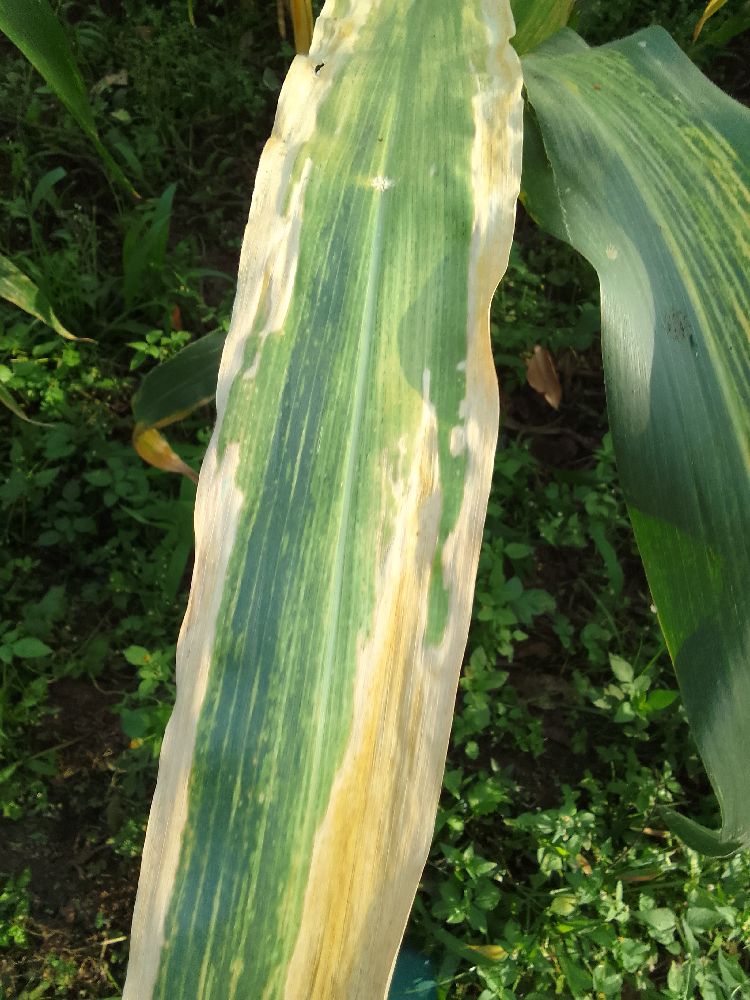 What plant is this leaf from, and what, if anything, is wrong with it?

maize, maize lethal necrosis
